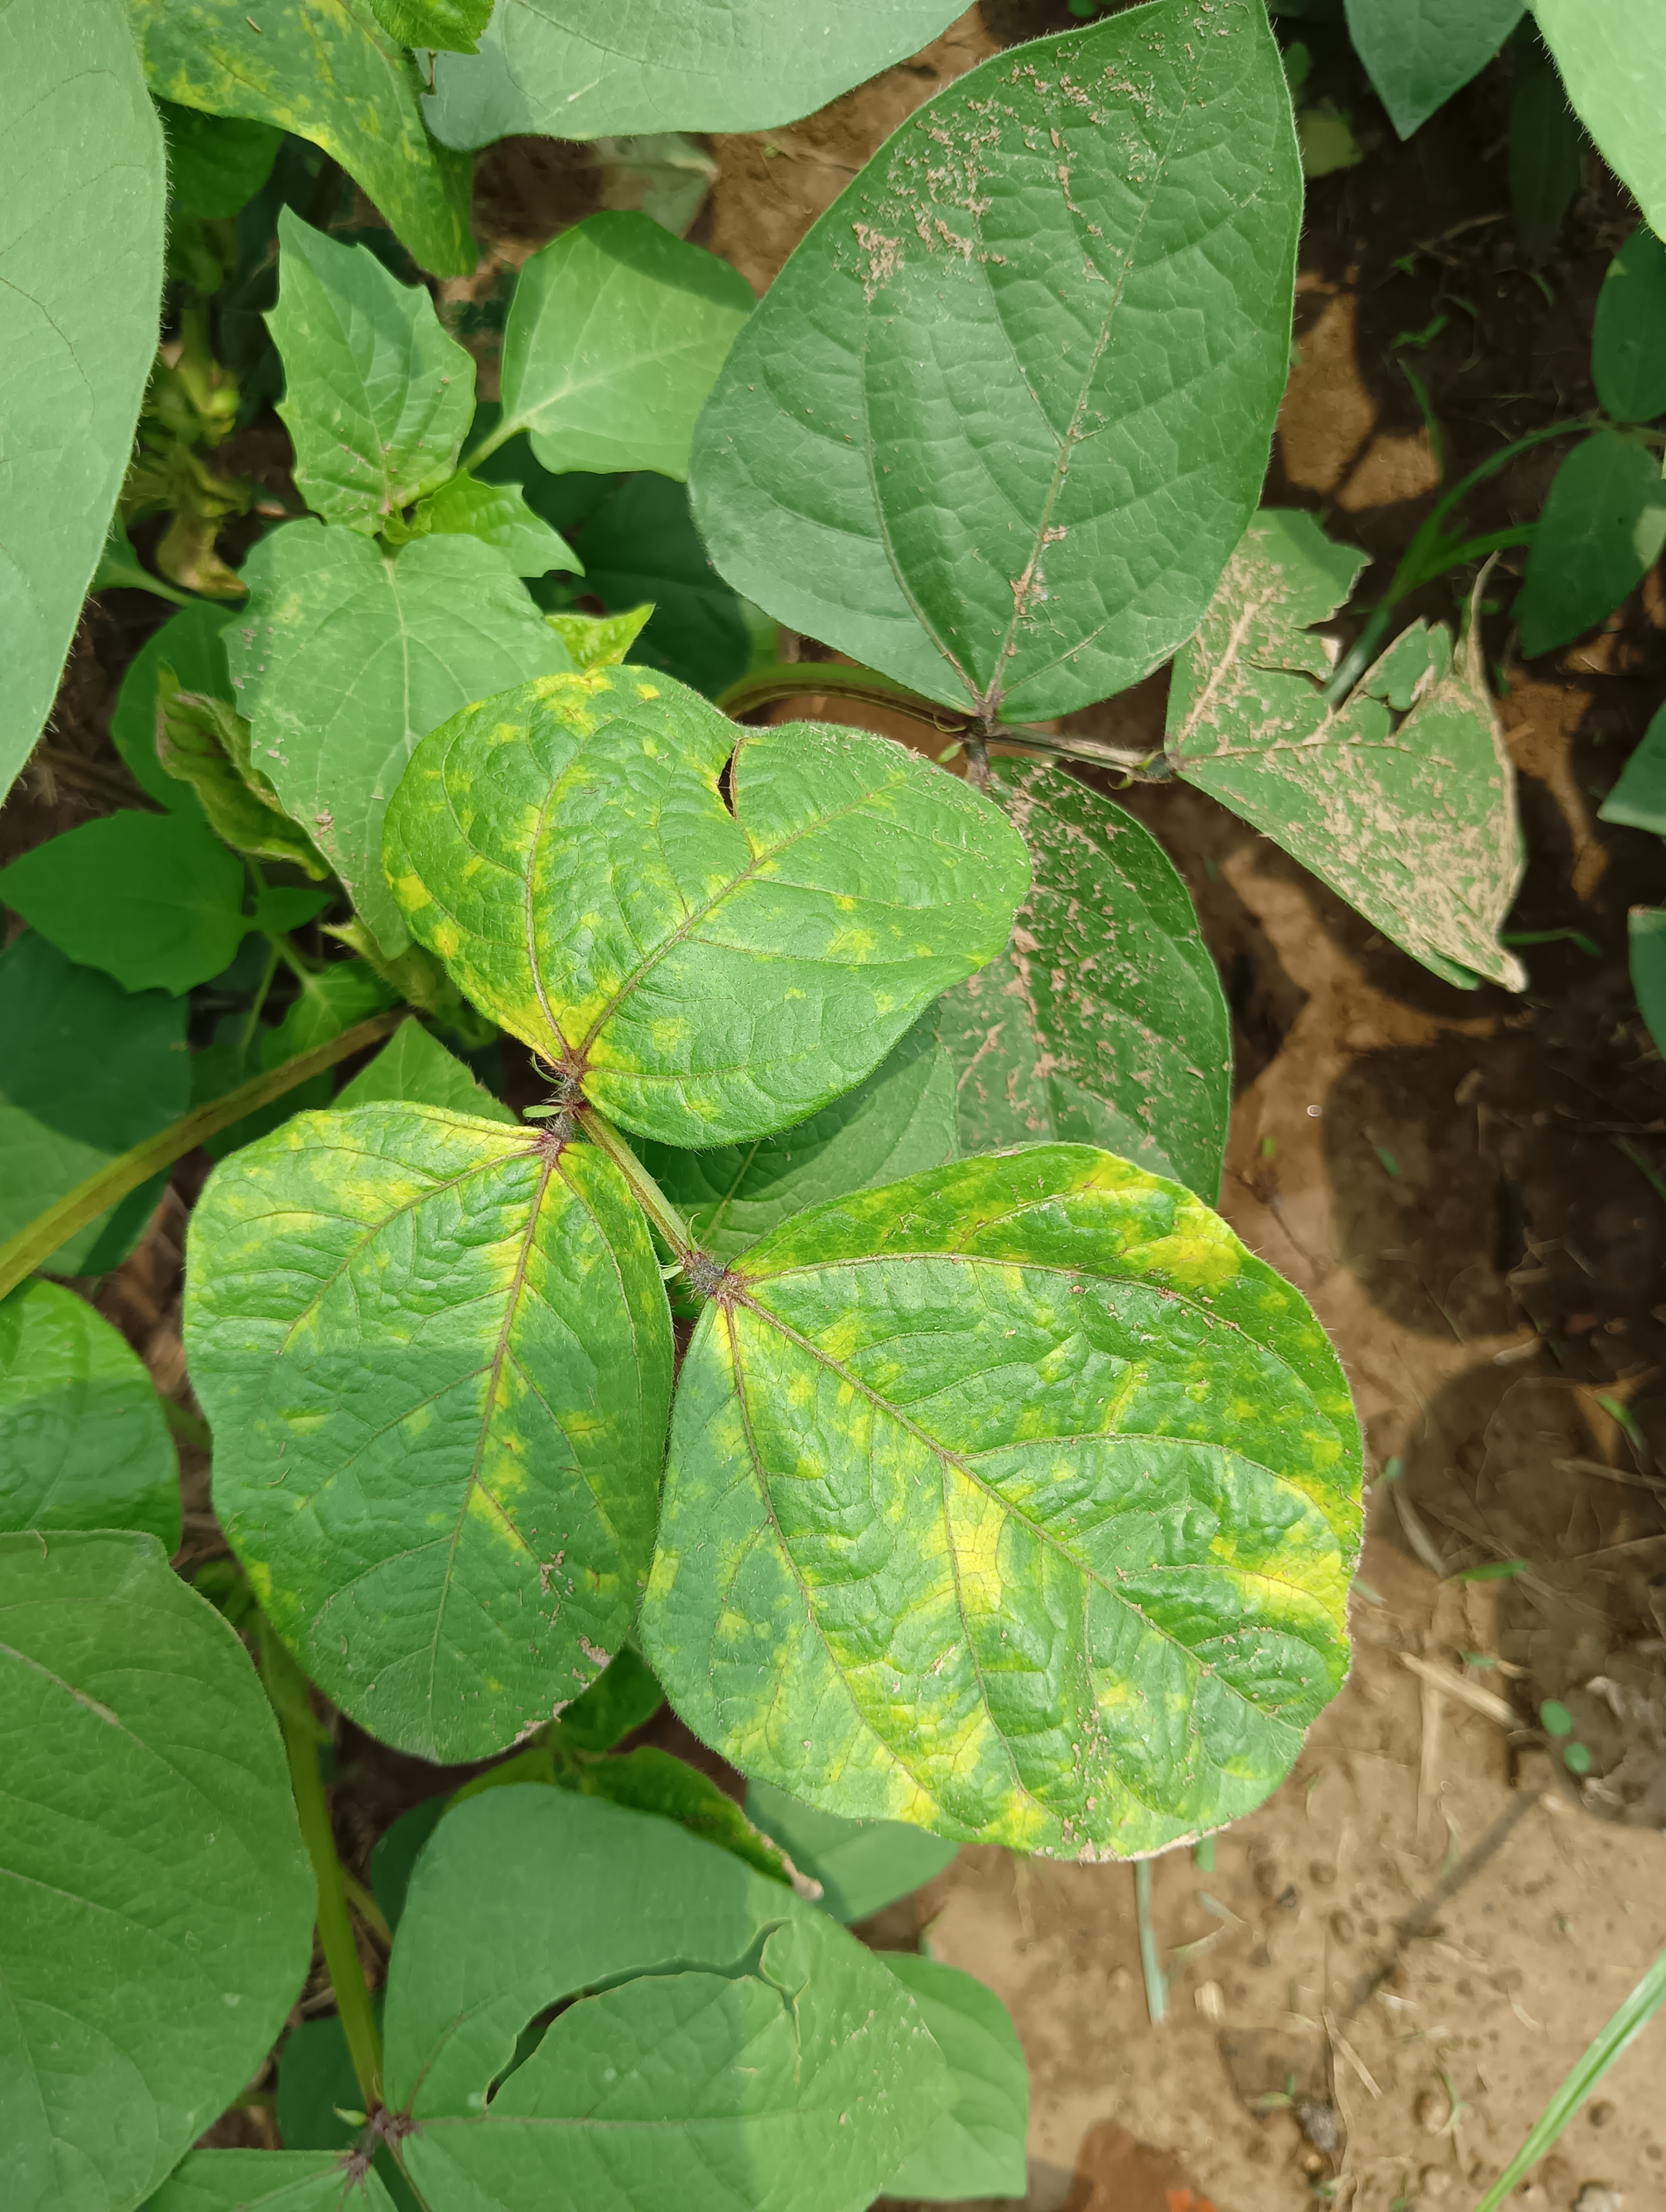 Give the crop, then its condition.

mungbean, yellow mosaic
